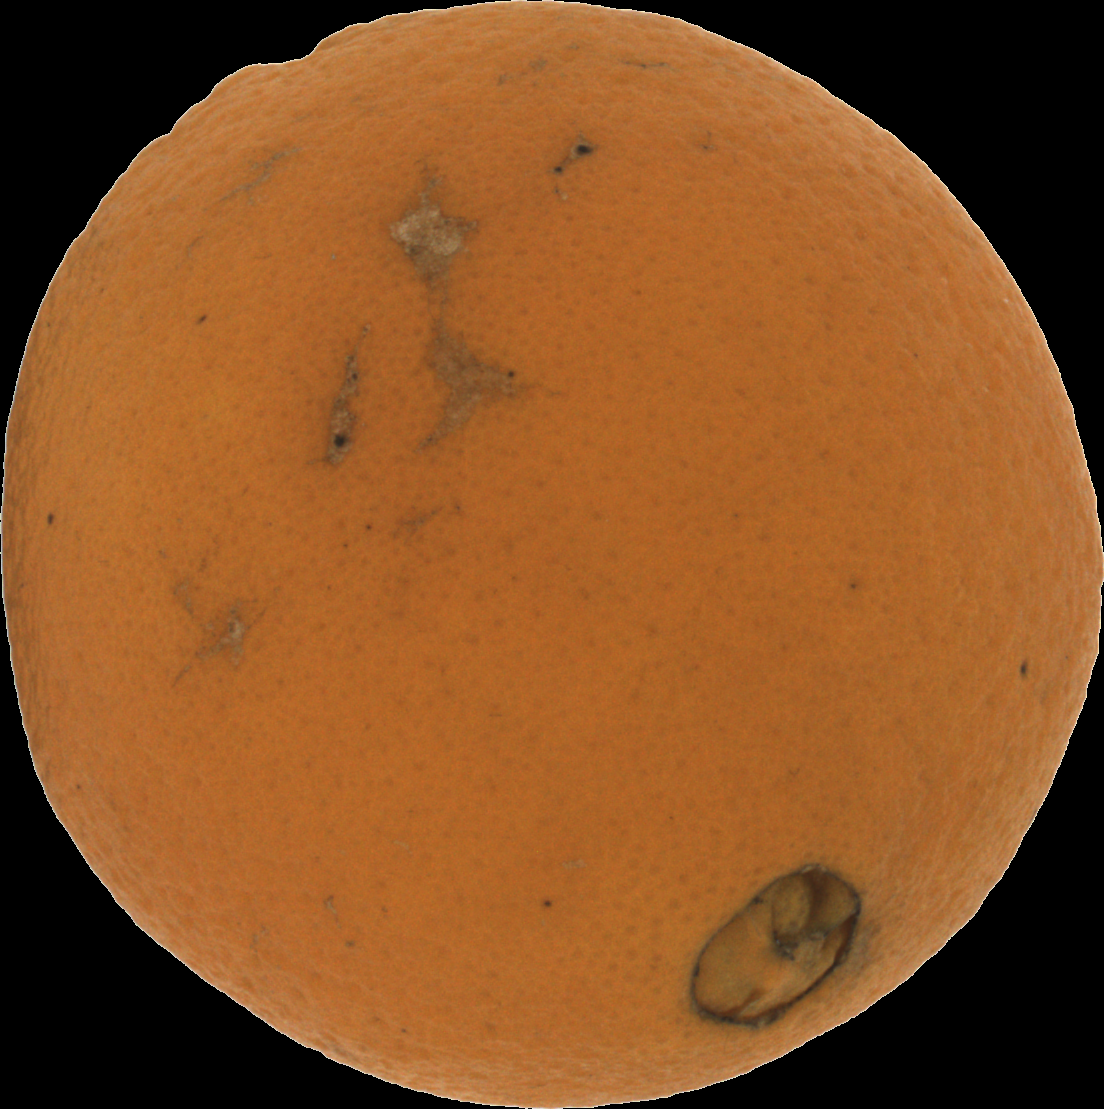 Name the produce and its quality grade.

orange, bad
